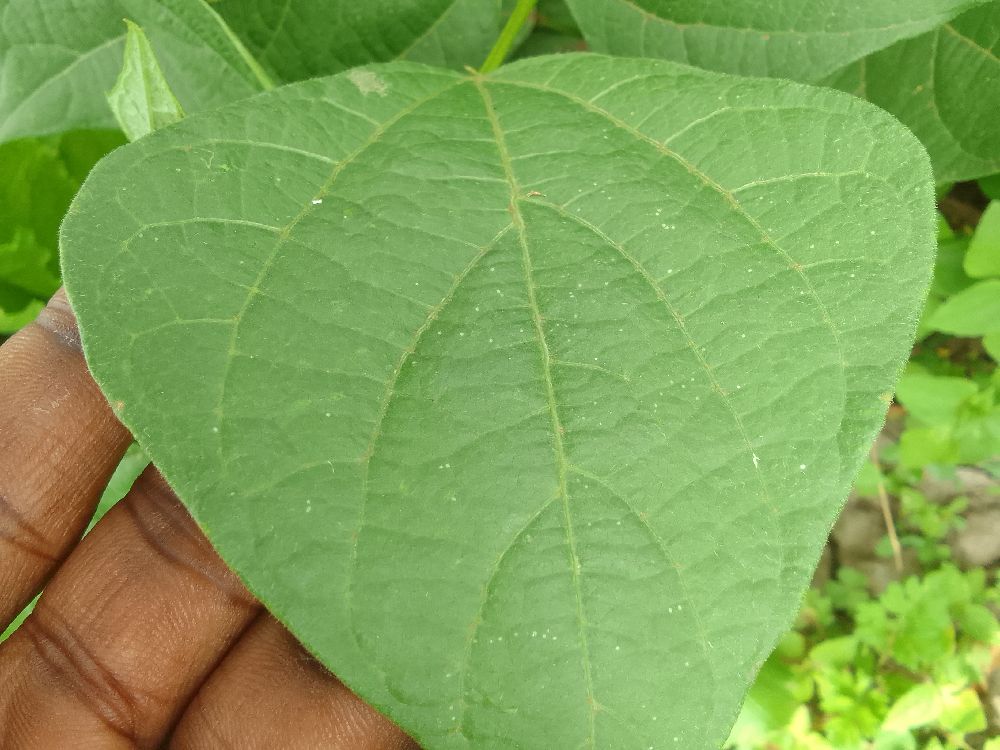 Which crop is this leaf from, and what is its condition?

common bean, healthy
